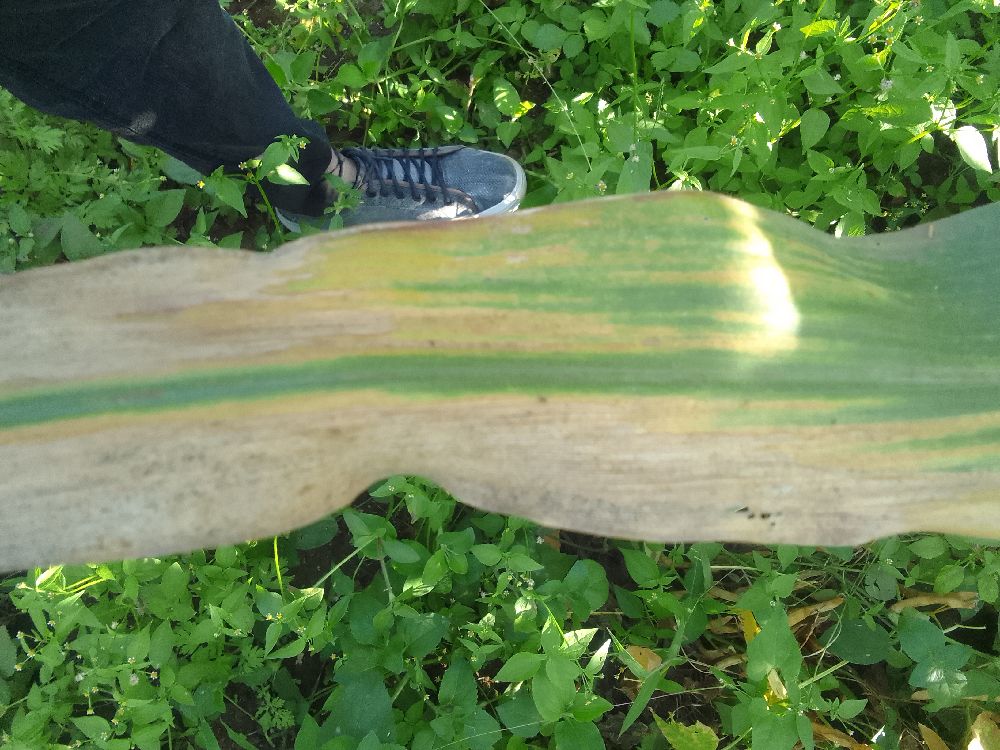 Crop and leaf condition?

maize, maize lethal necrosis
